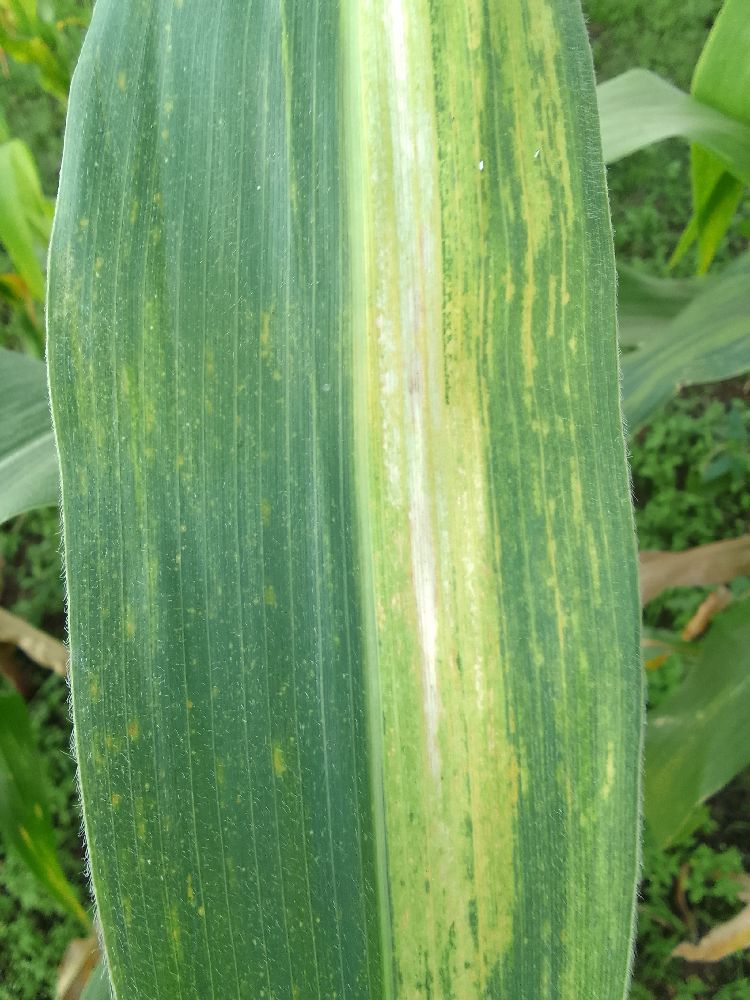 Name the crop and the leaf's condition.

maize, maize lethal necrosis
